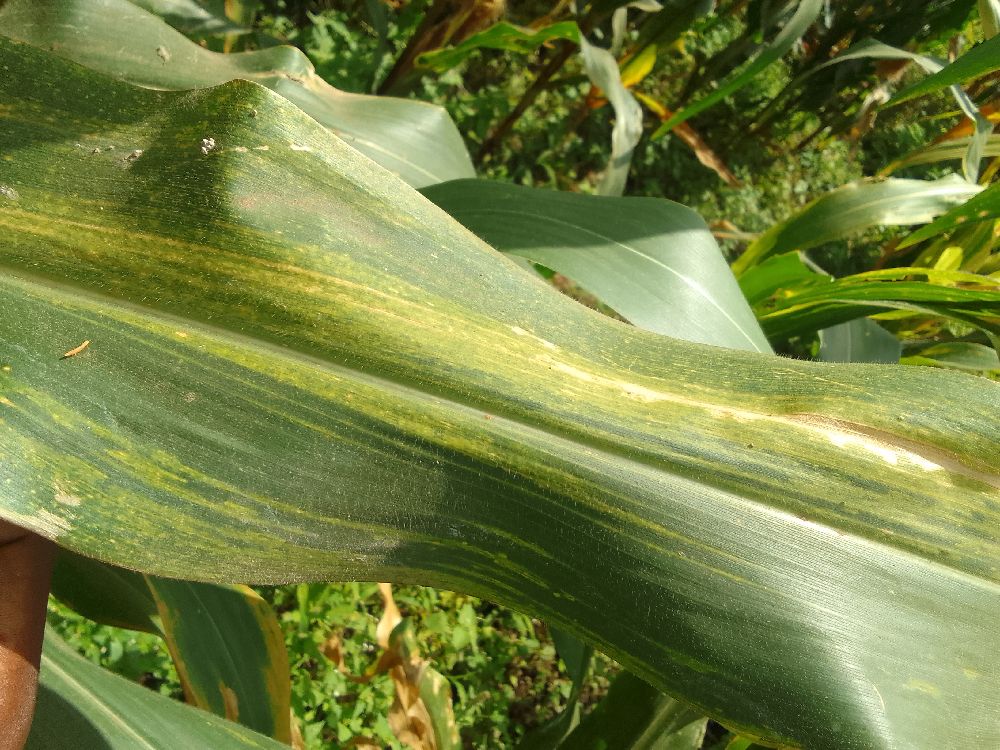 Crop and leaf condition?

maize, maize lethal necrosis
